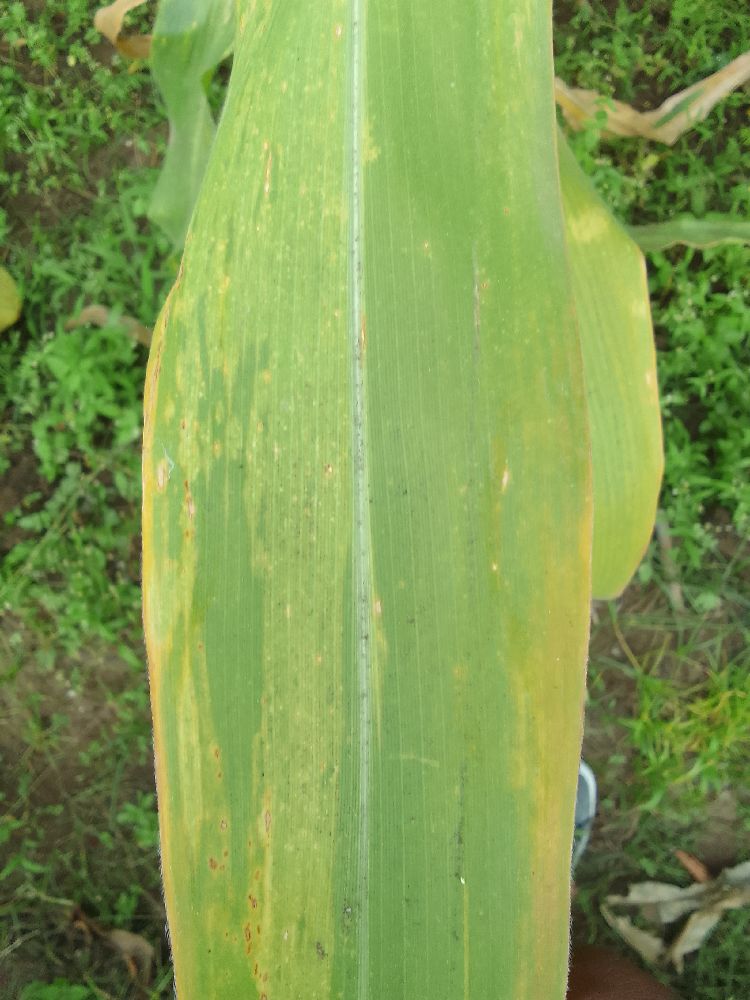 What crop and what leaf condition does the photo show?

maize, maize lethal necrosis
